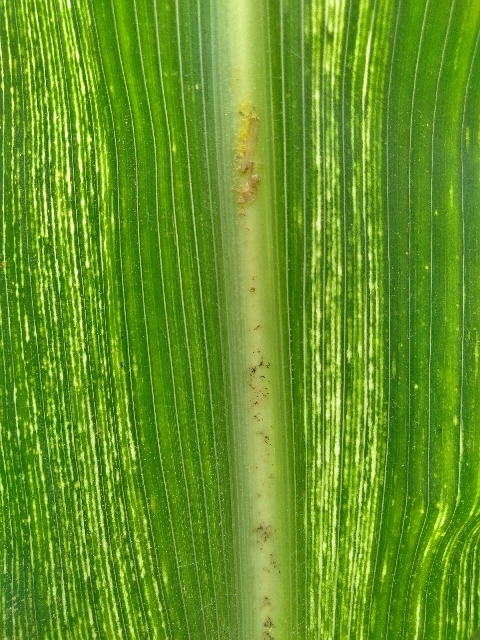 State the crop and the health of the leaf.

maize, maize streak virus
